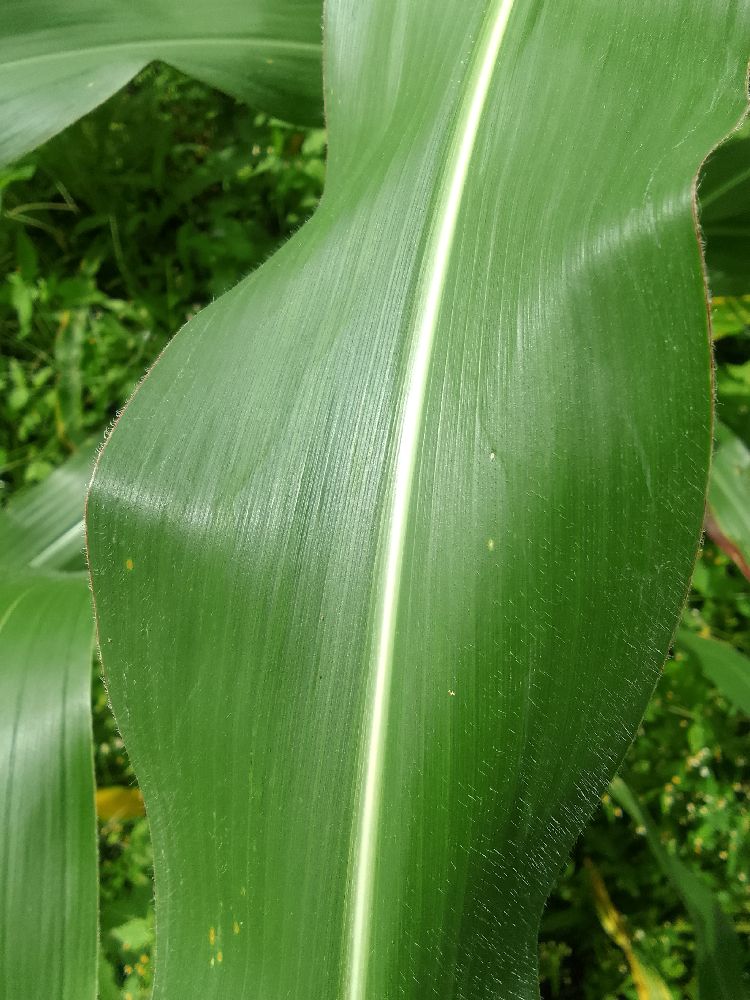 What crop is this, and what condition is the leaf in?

maize, healthy
